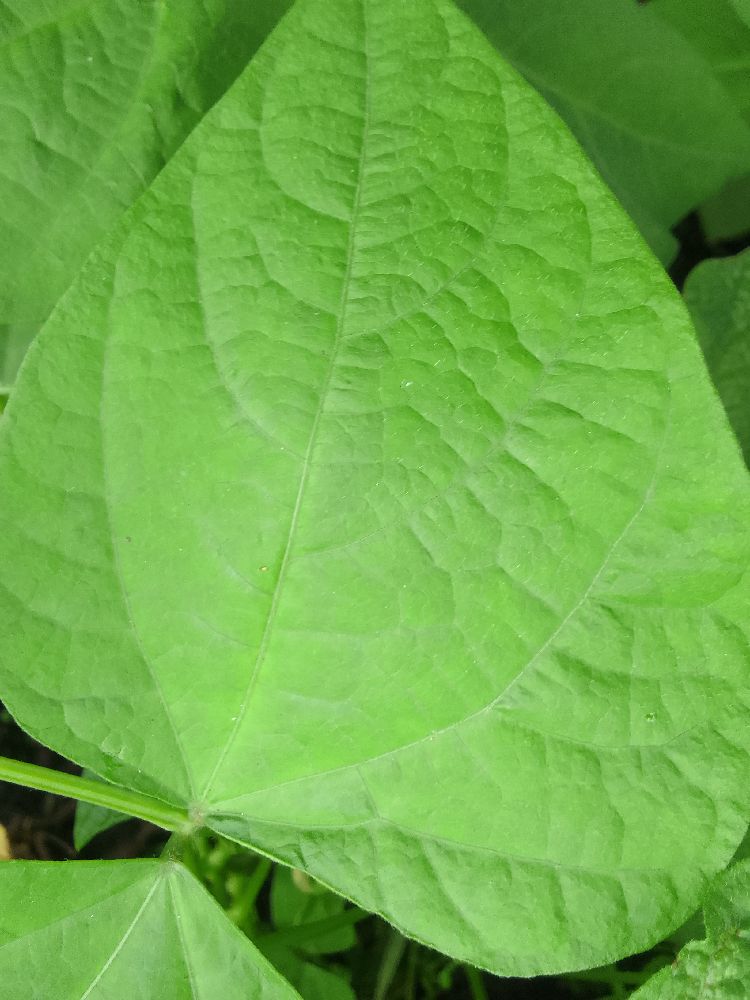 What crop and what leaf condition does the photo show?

common bean, healthy
